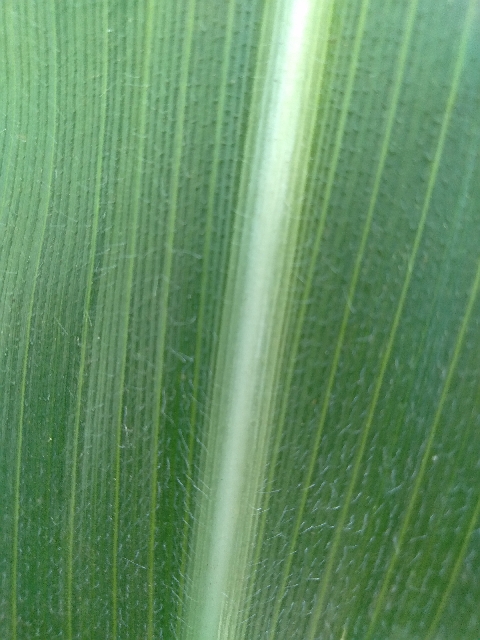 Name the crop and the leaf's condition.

maize, healthy
